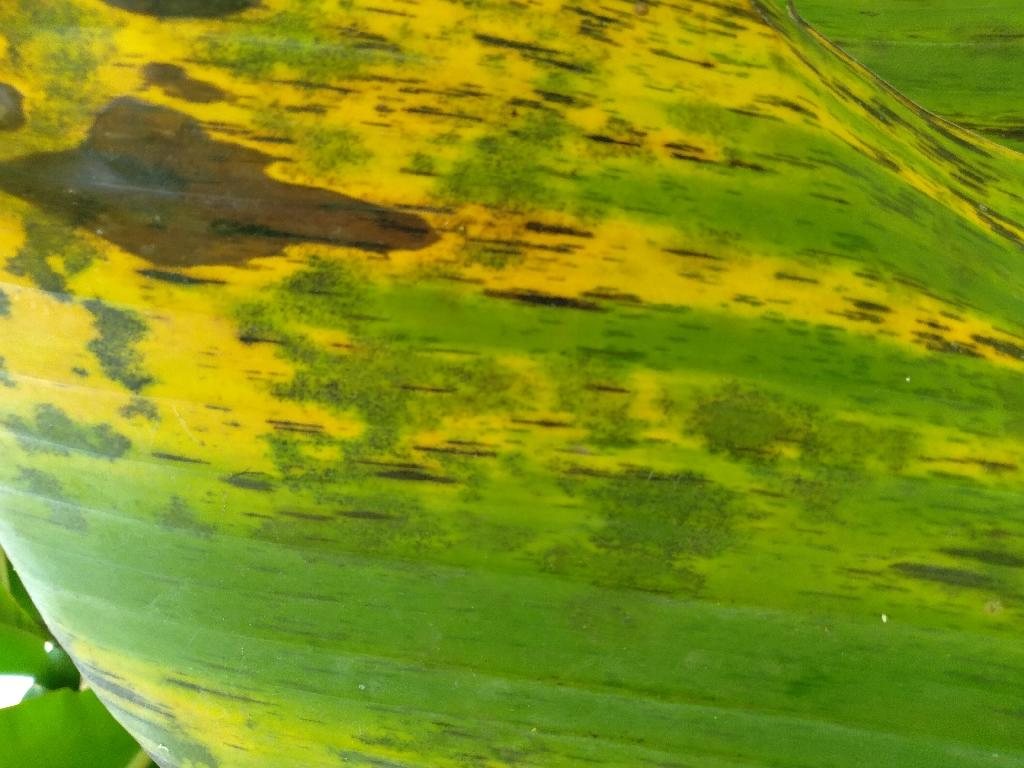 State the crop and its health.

banana, black sigatoka
